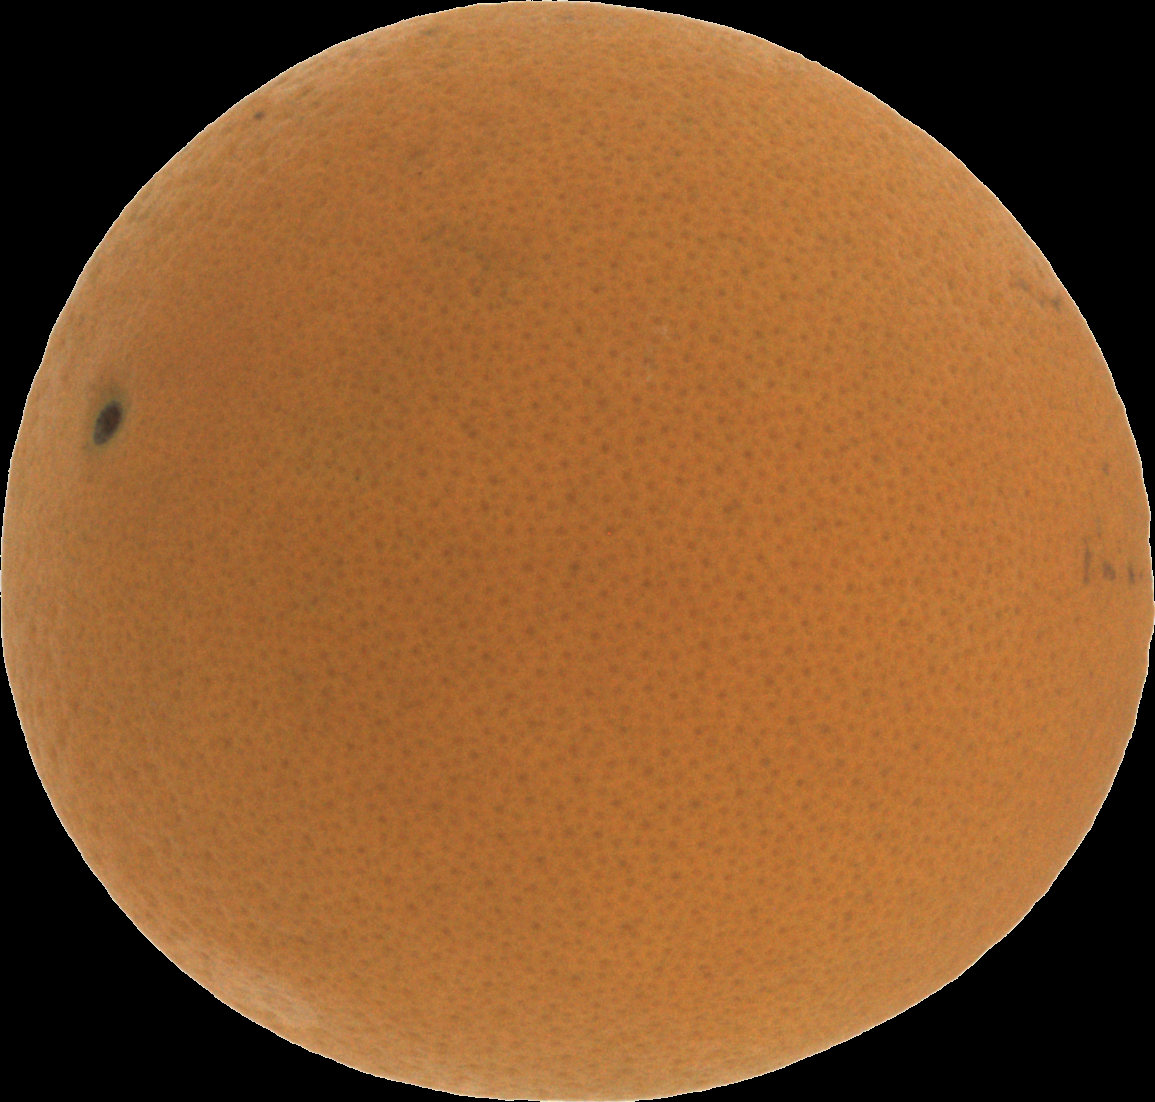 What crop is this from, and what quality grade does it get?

orange, good
